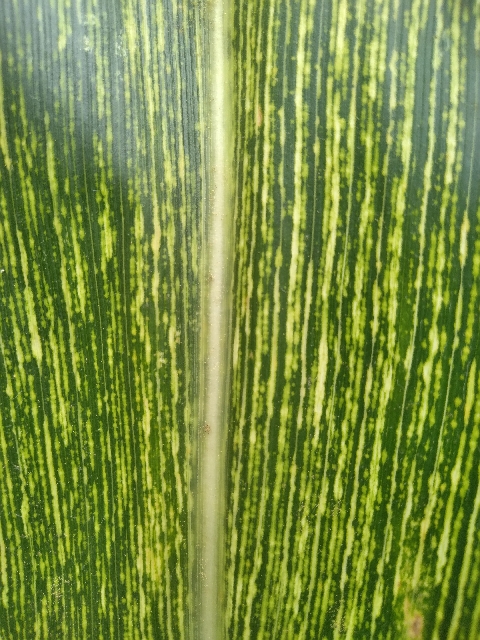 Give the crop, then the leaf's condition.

maize, maize streak virus
